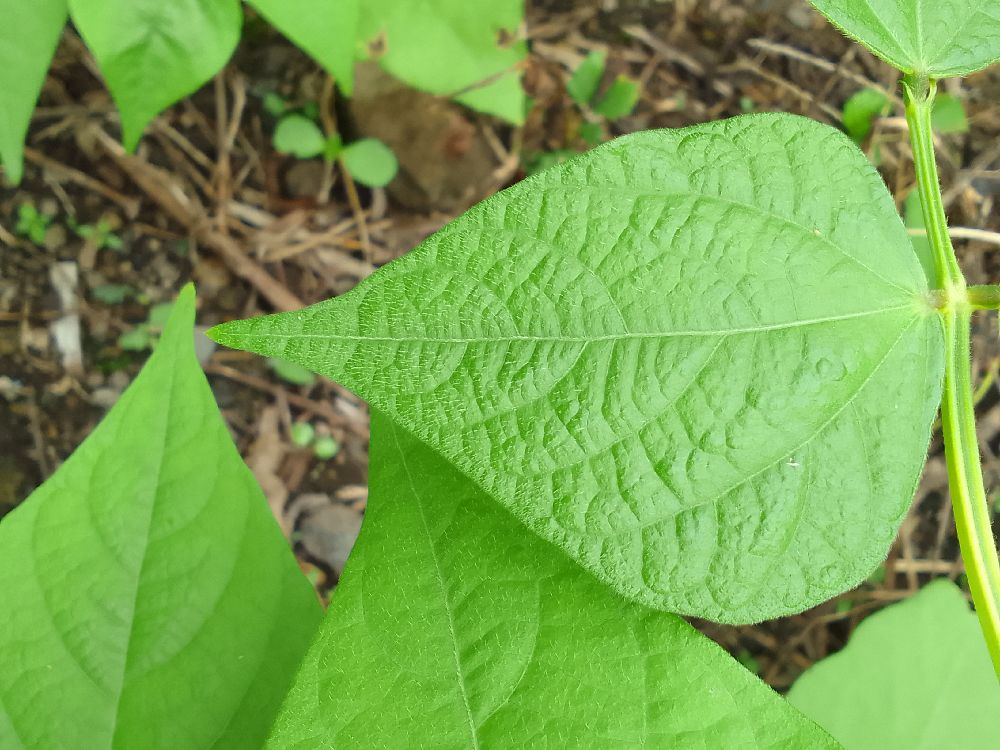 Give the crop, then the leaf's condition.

common bean, healthy
